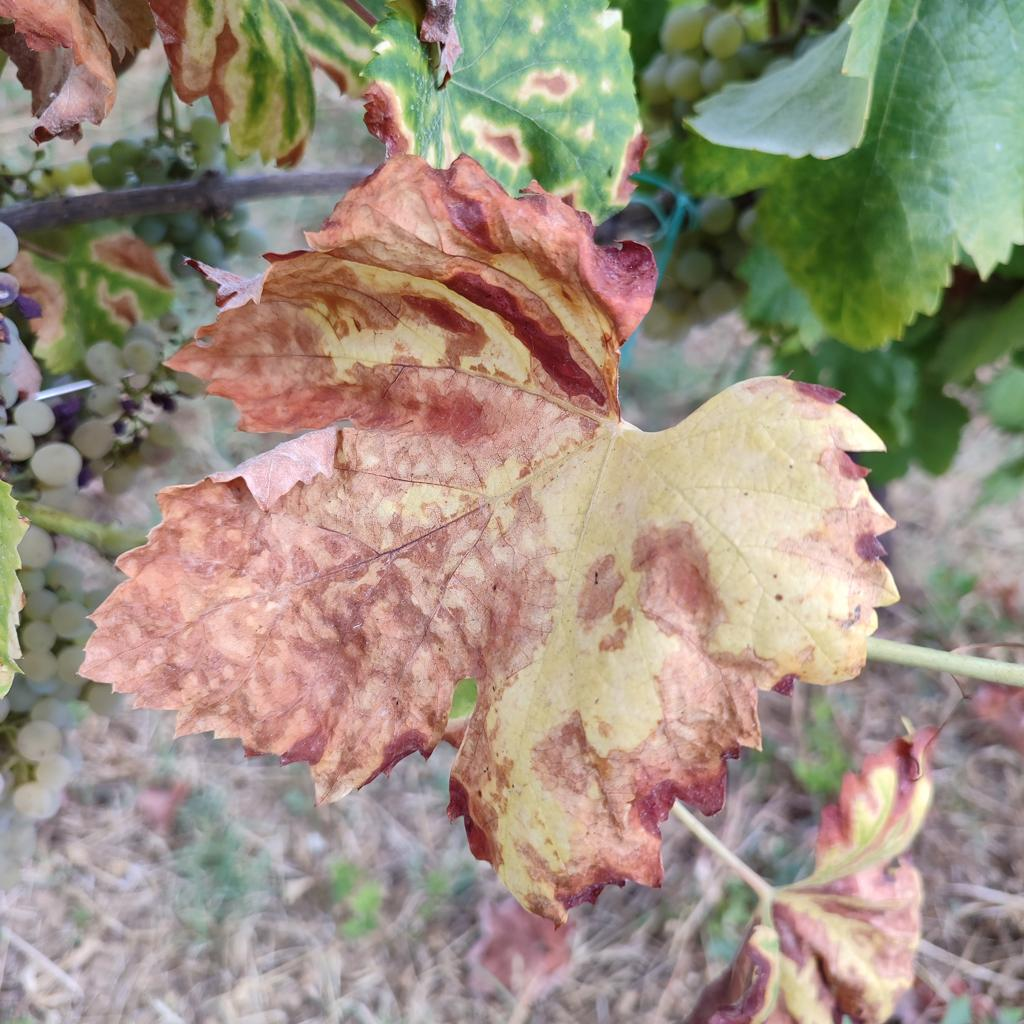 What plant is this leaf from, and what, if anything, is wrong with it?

grapevine, esca complex
